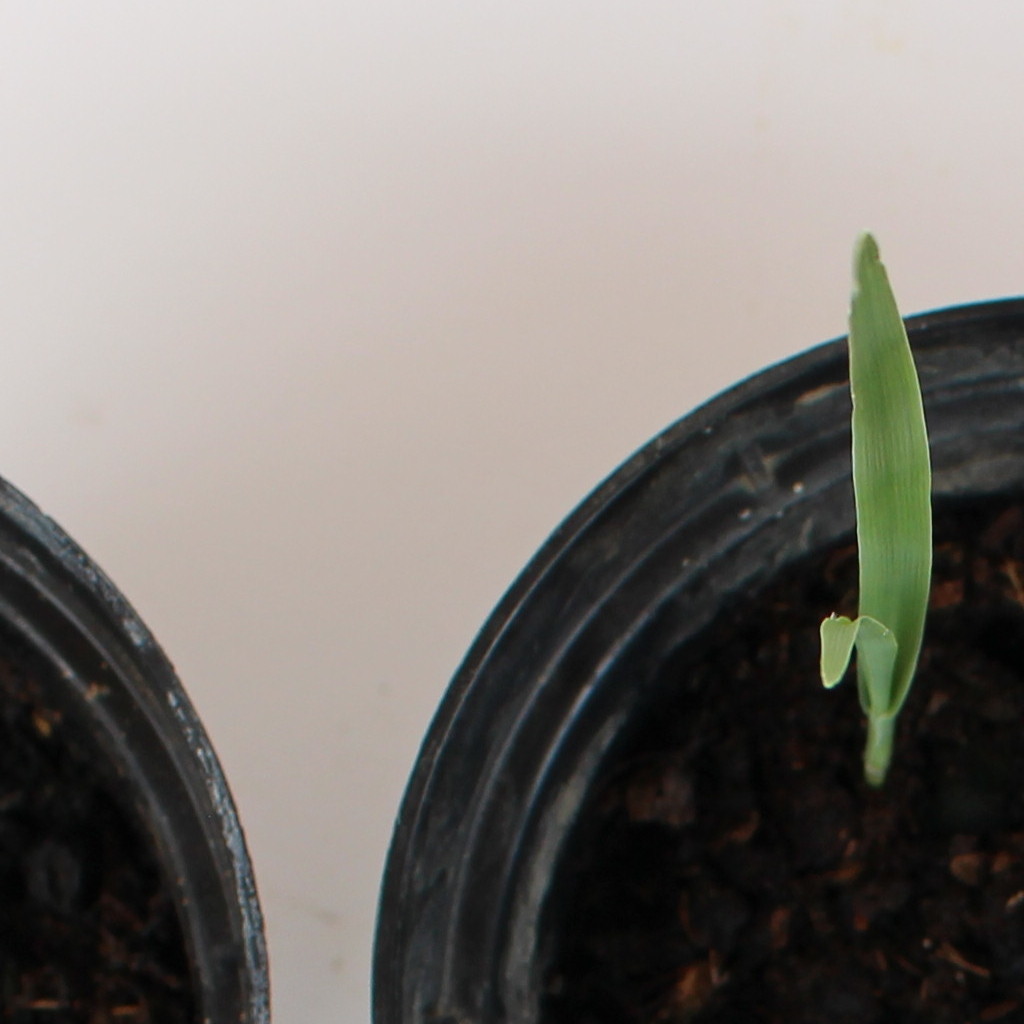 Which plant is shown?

Avena sterilis
